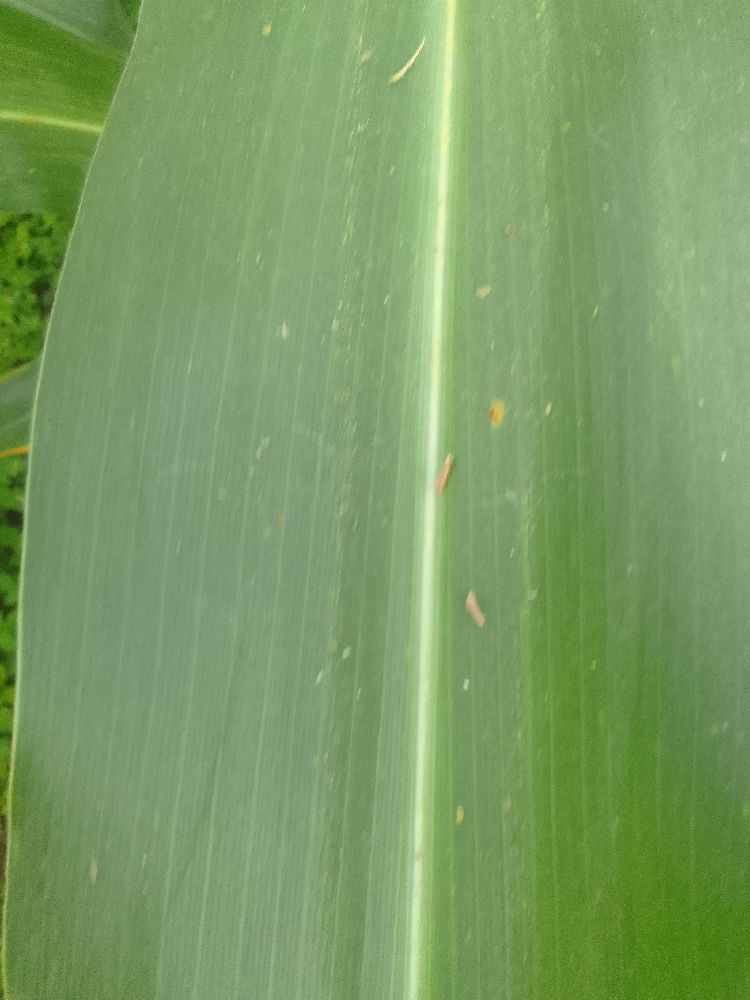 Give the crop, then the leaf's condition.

maize, healthy
